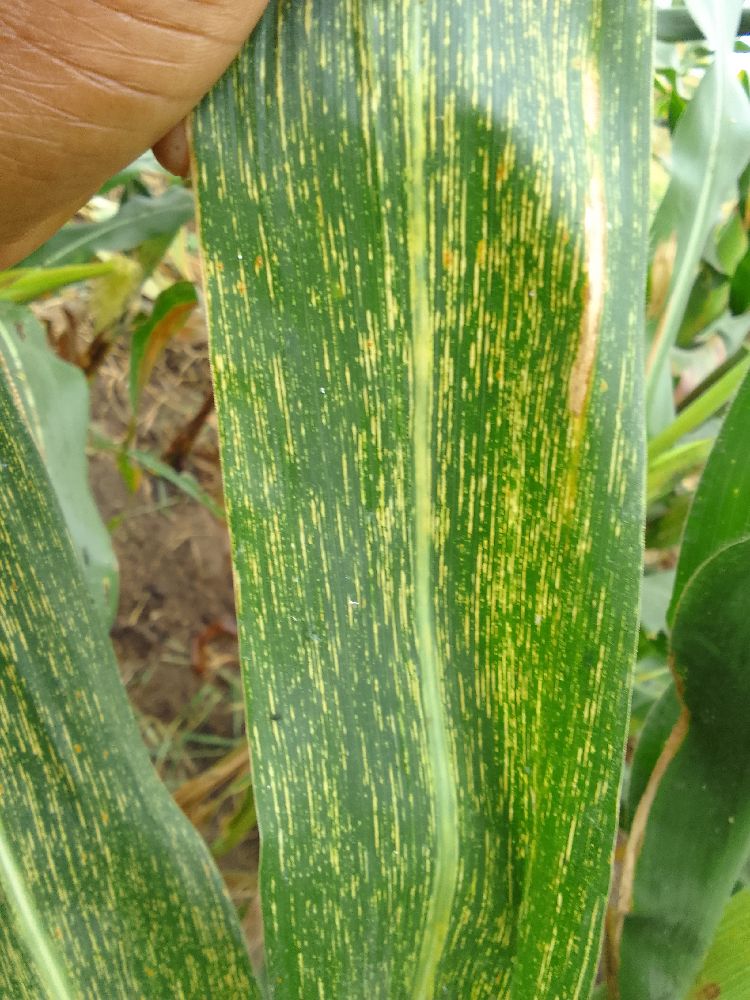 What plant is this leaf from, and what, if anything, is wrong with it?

maize, maize streak virus
